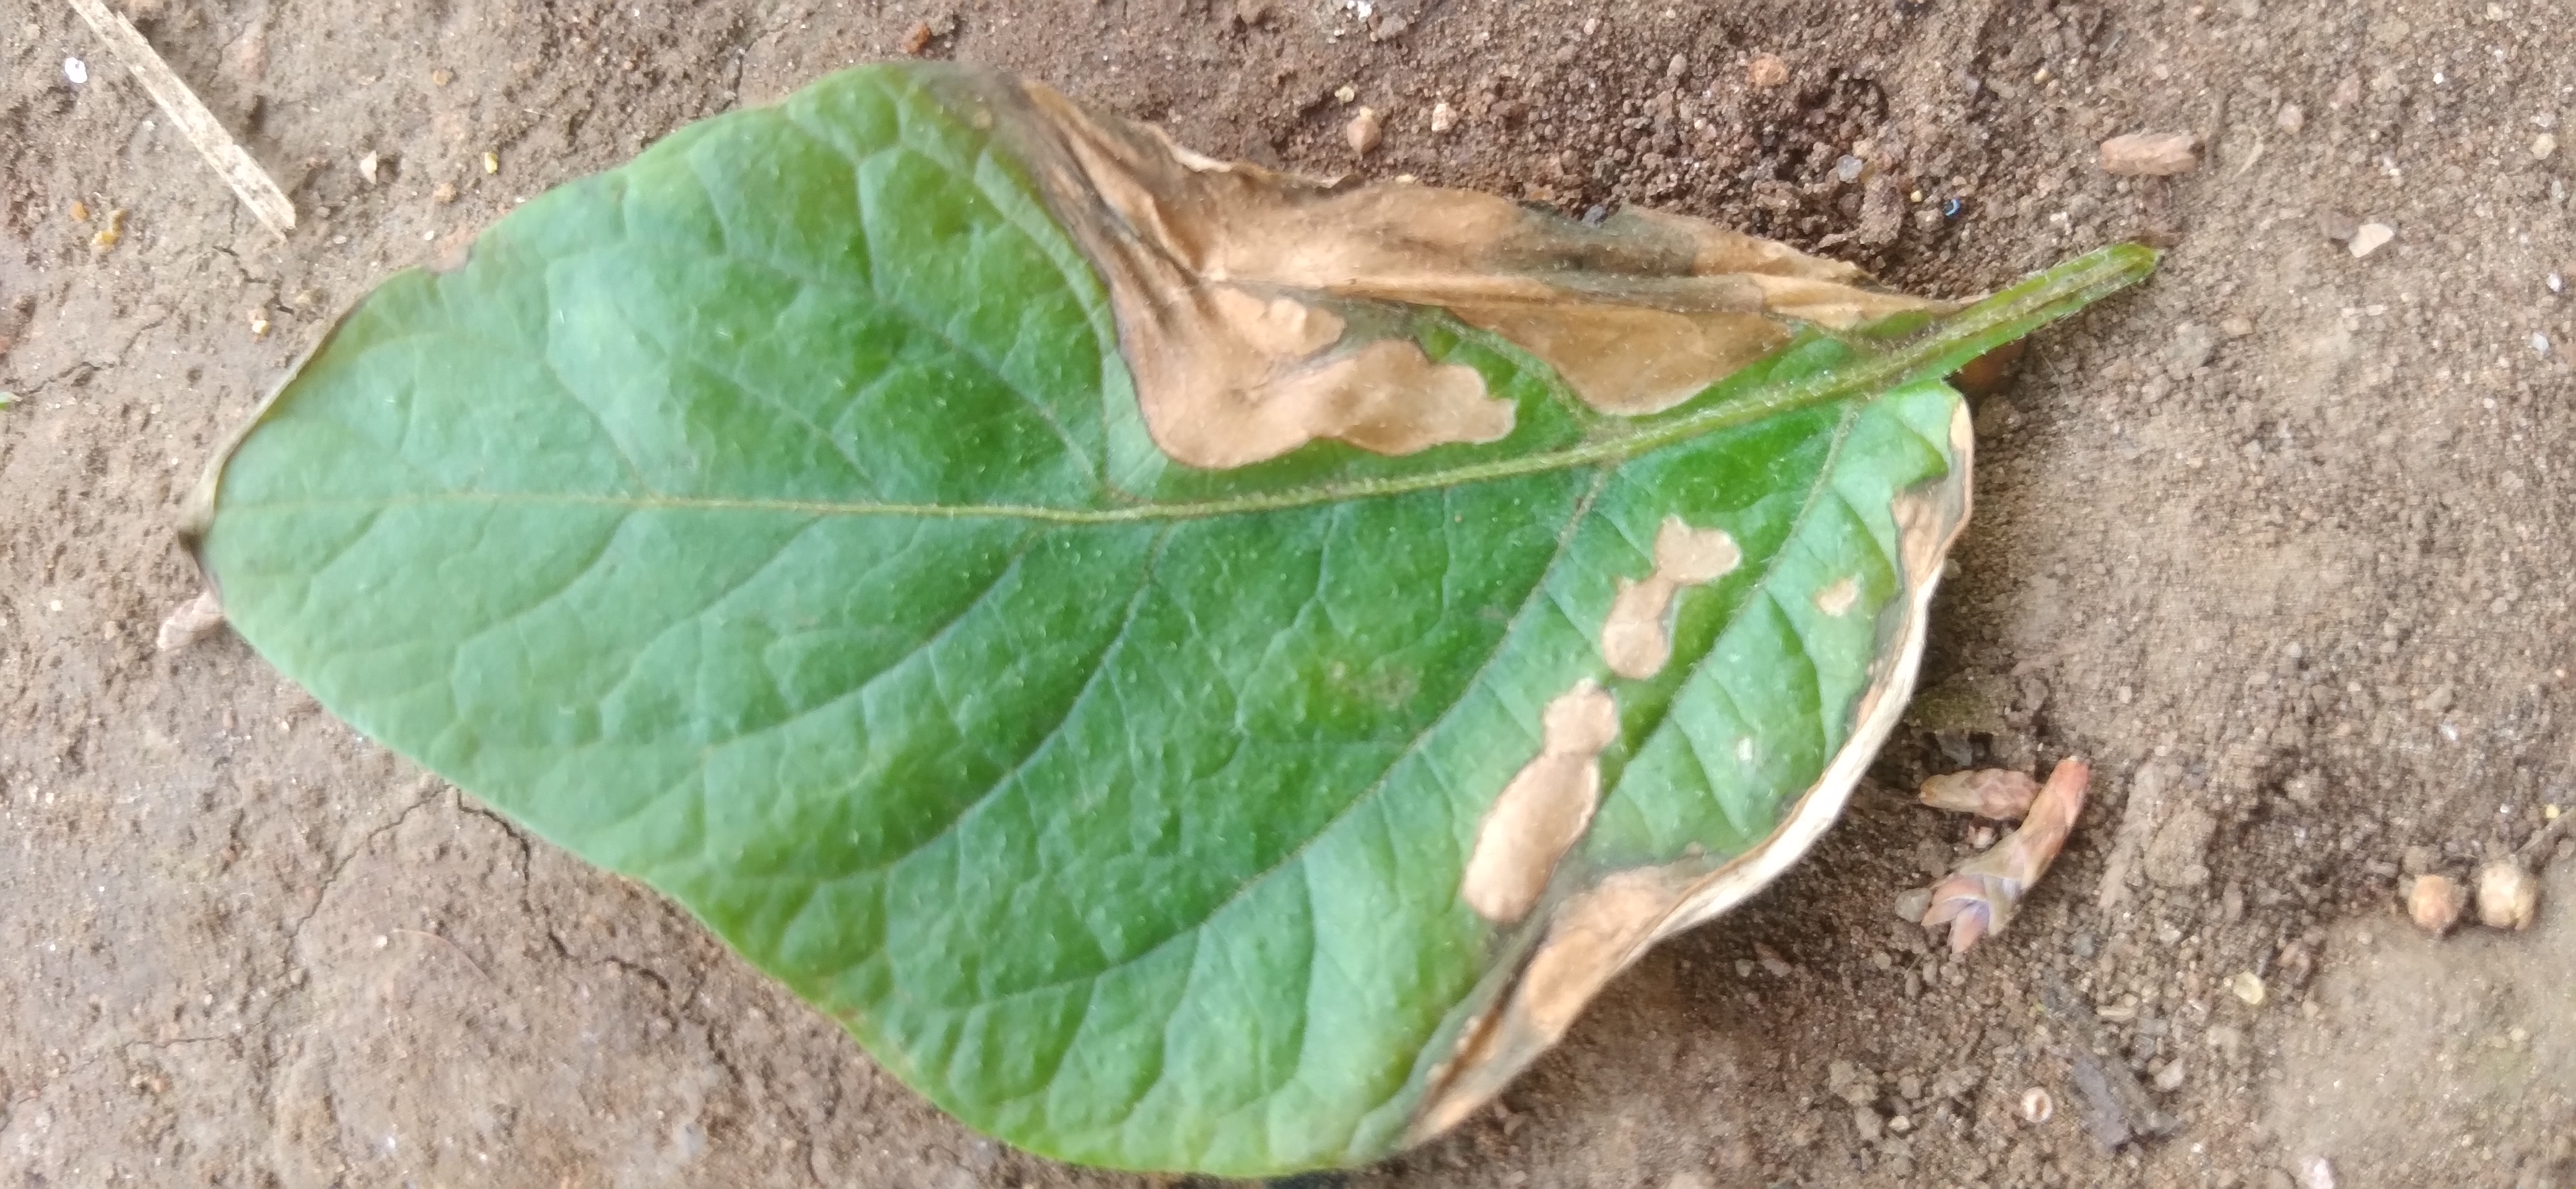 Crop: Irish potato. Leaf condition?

early blight
